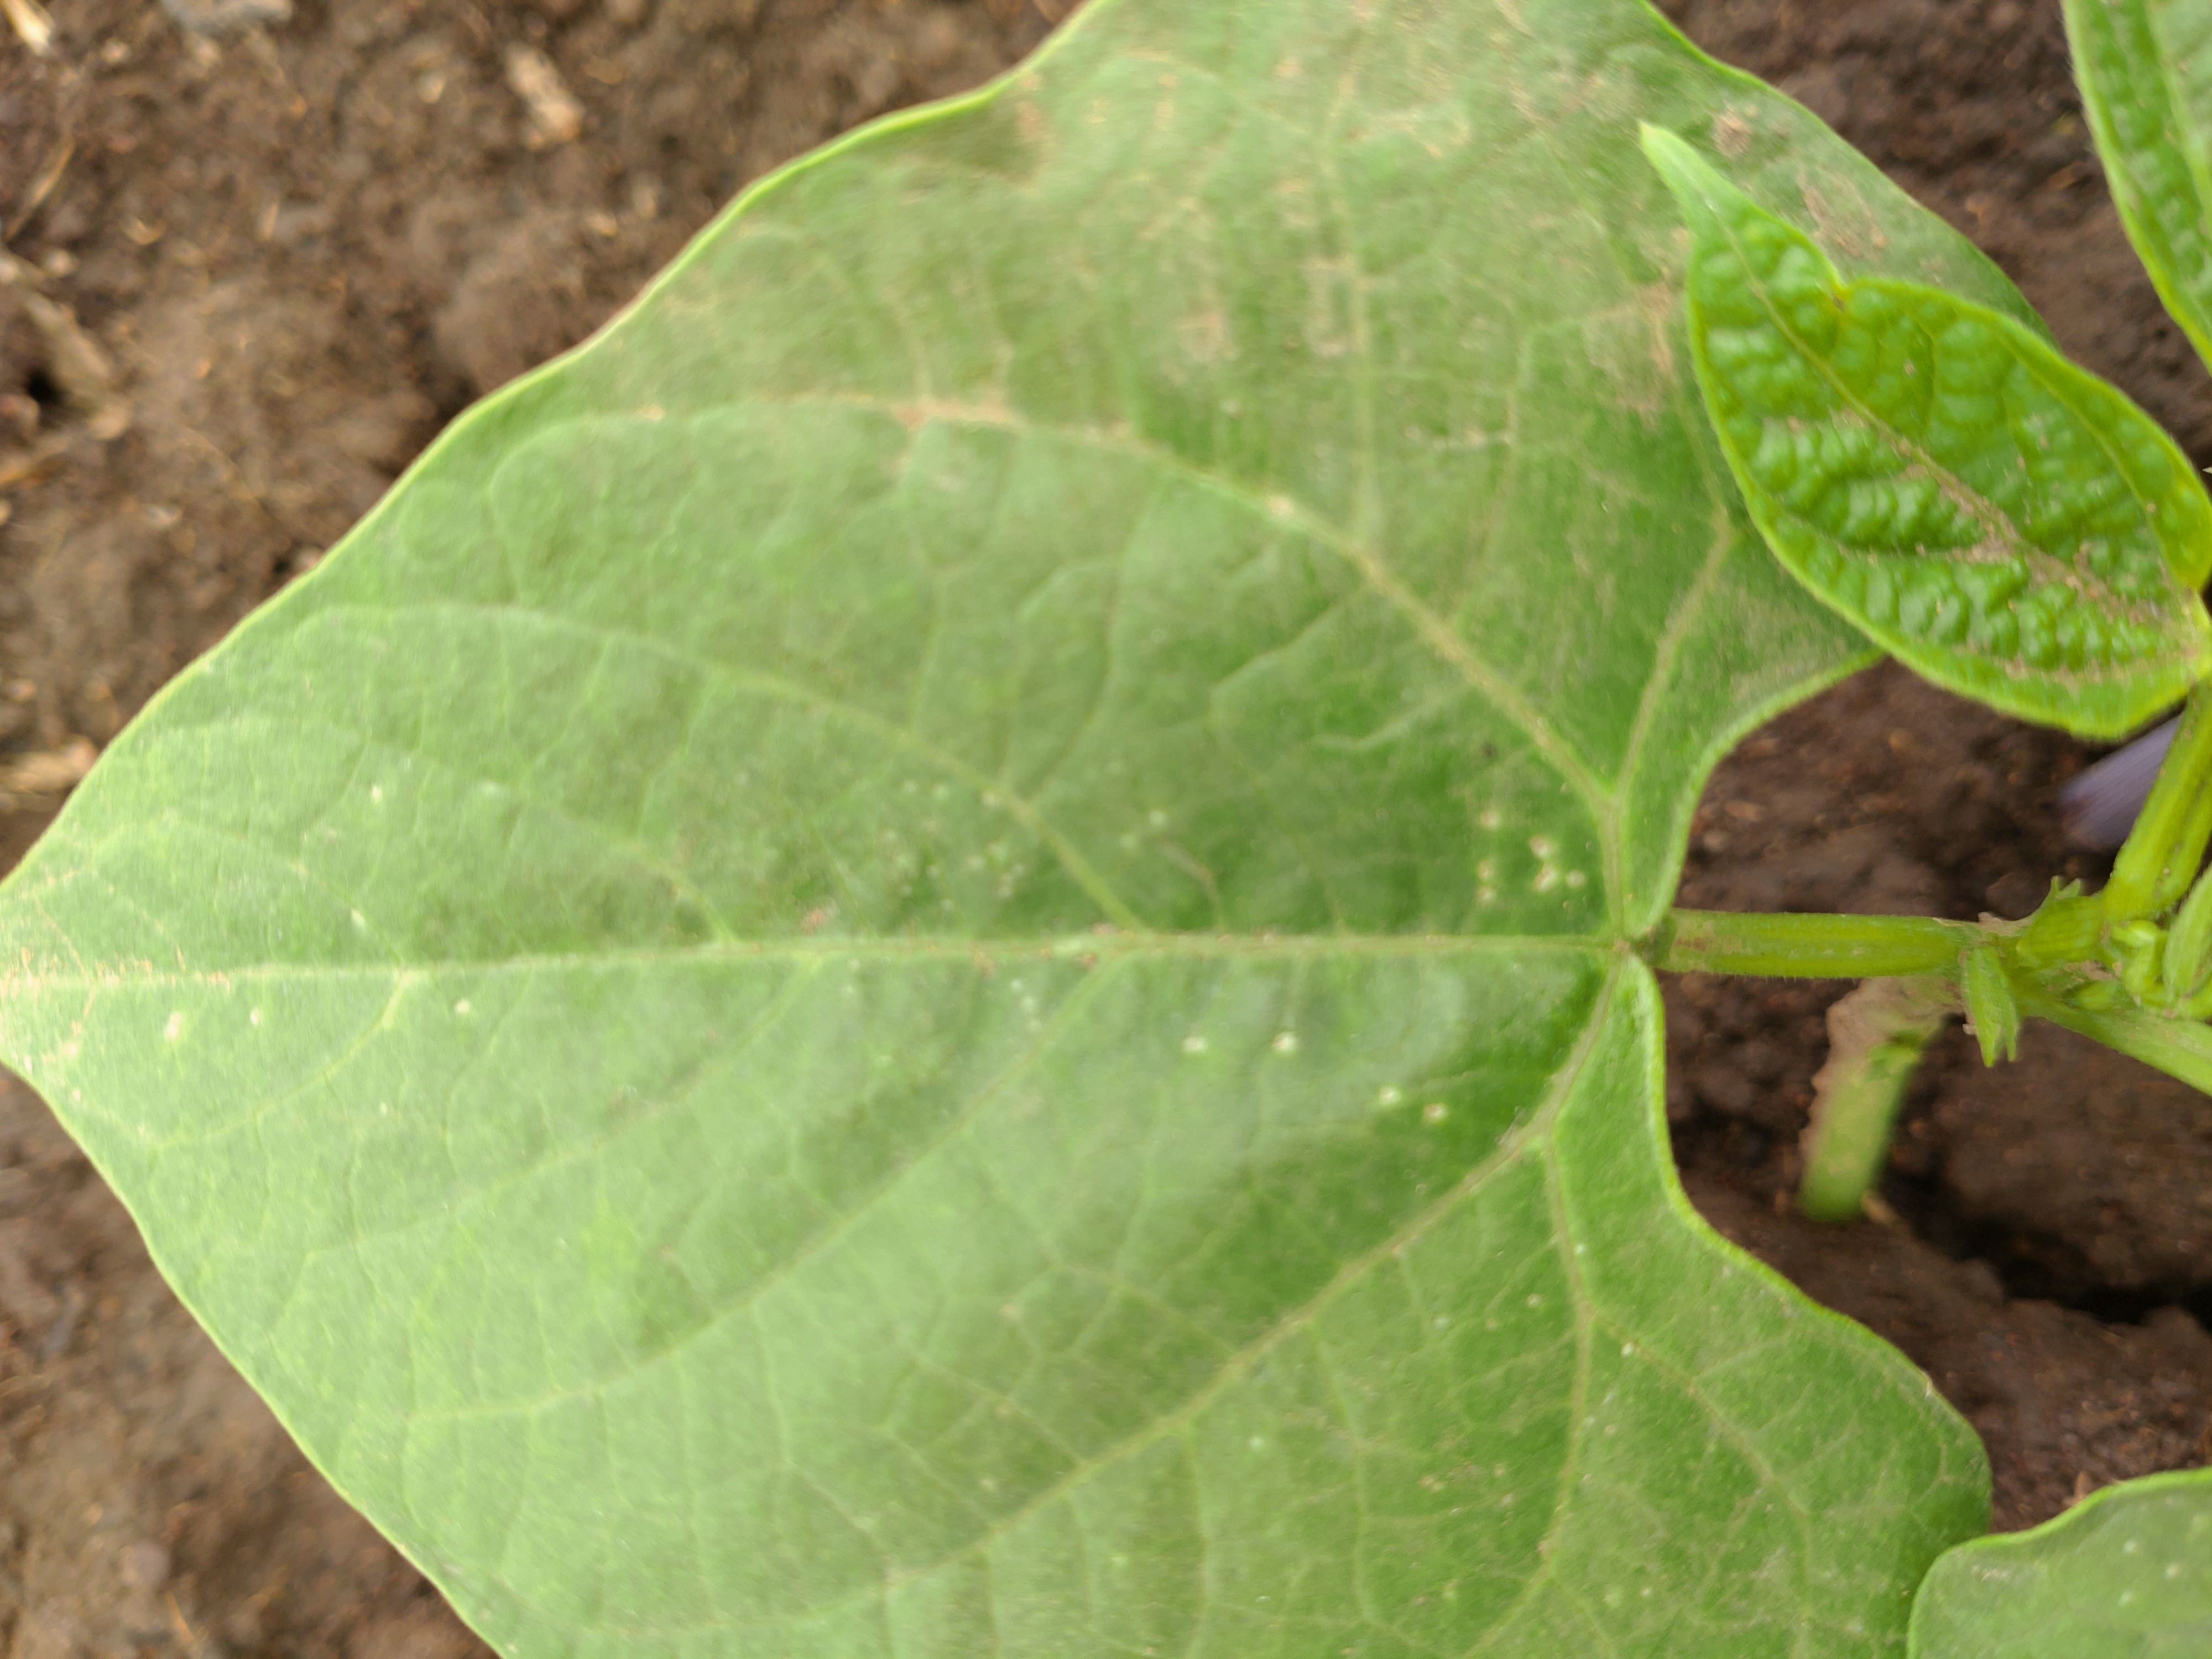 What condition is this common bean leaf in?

healthy
